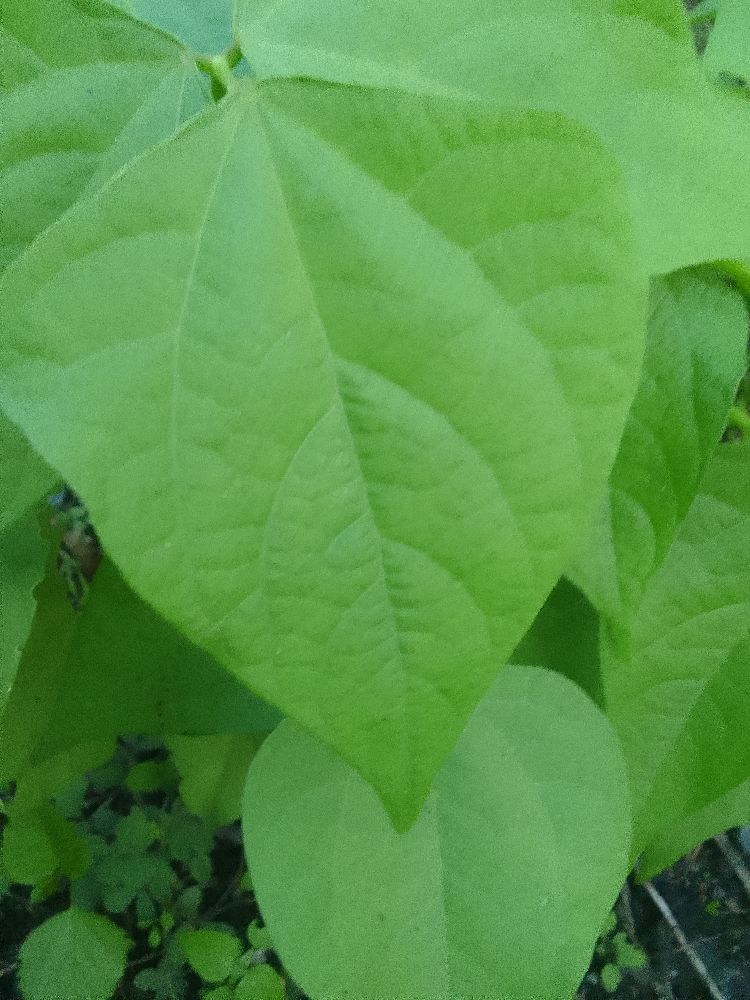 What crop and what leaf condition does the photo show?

common bean, healthy
